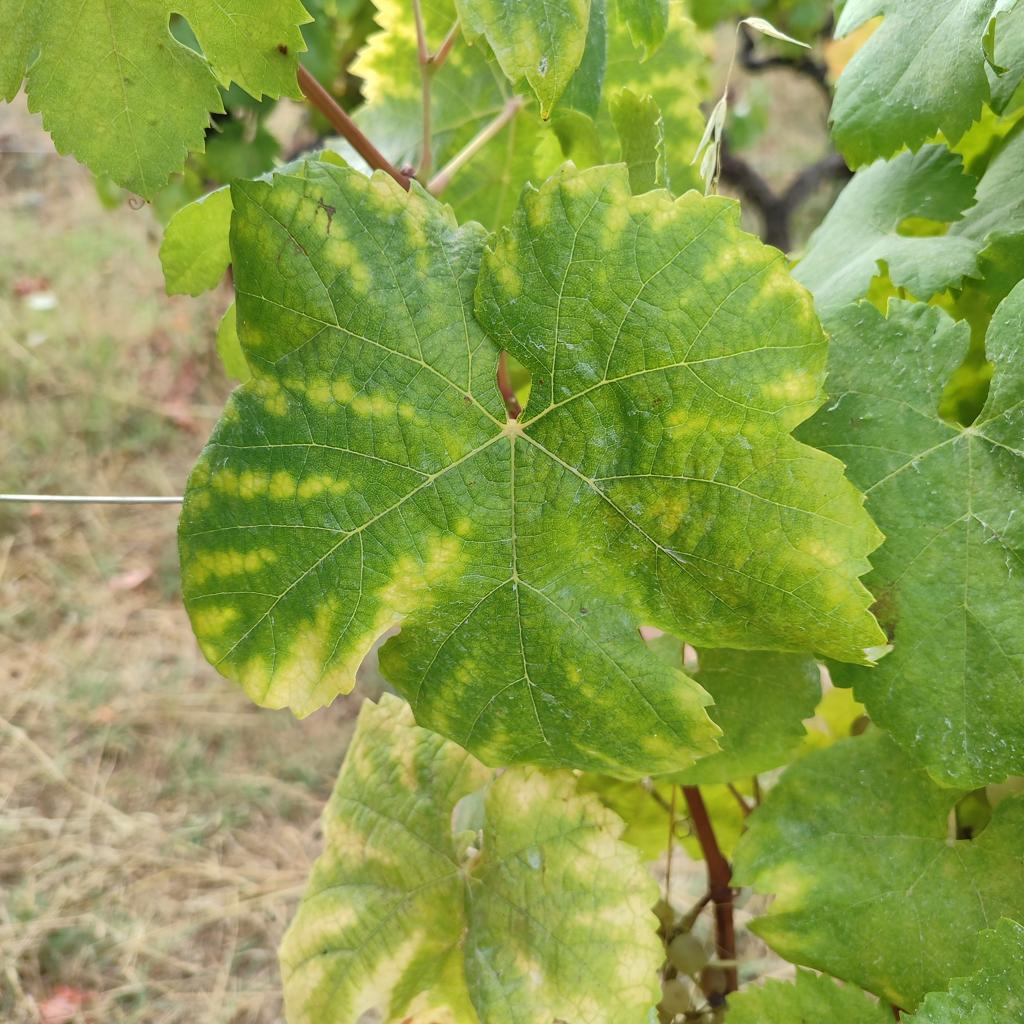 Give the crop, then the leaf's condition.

grapevine, esca complex
